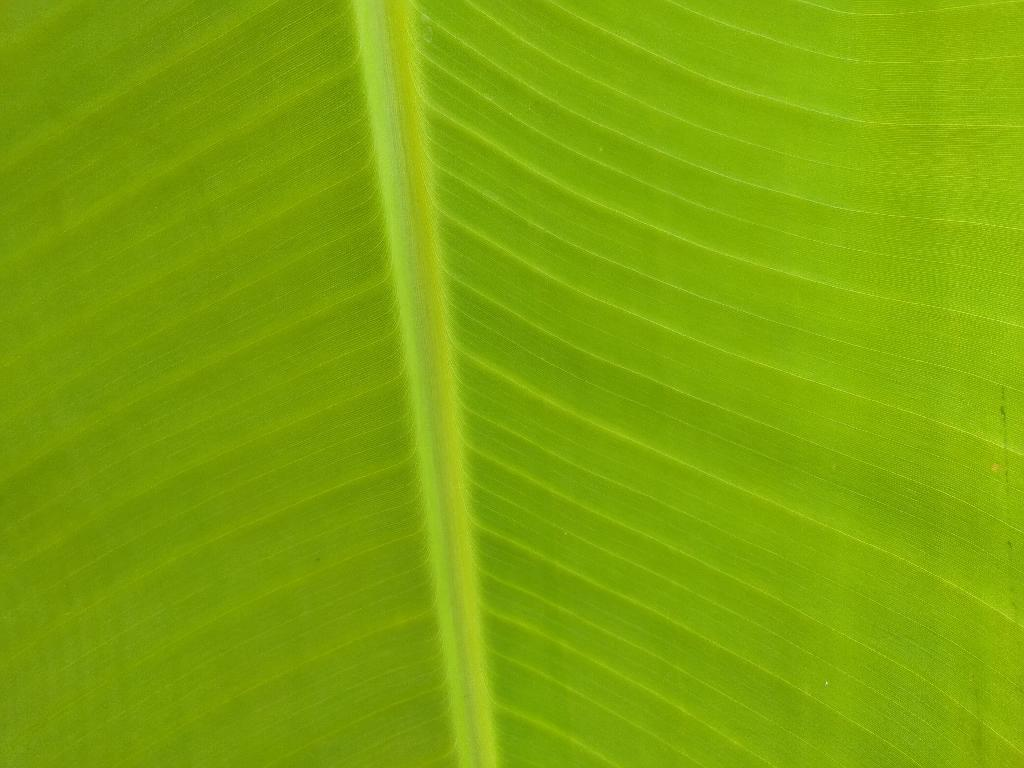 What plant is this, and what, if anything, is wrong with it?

banana, healthy
